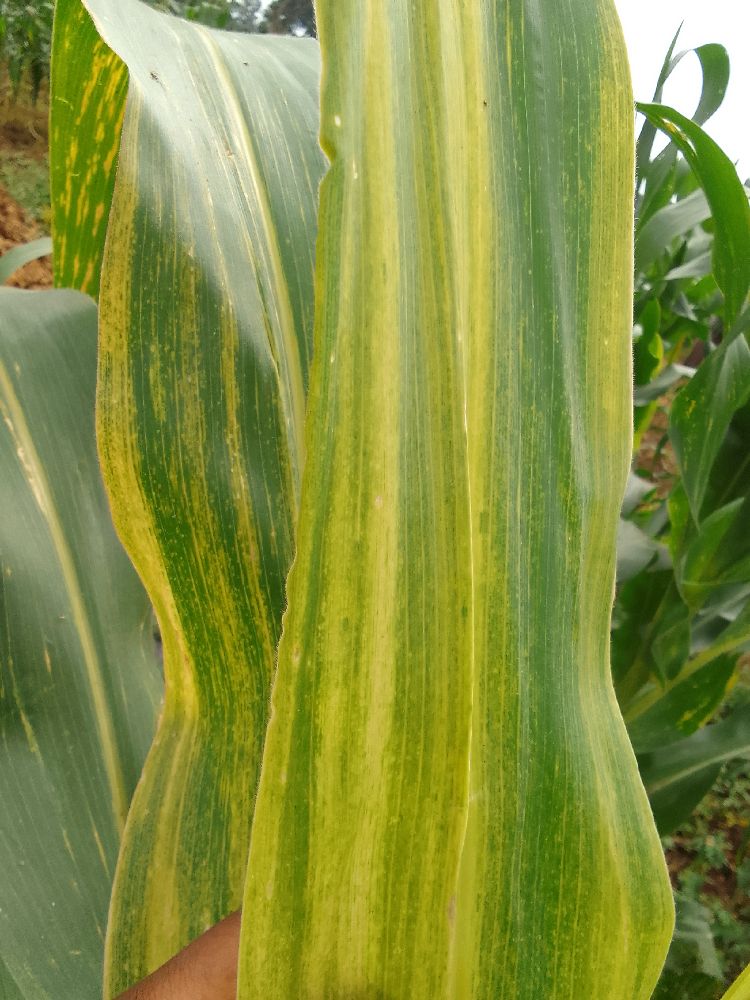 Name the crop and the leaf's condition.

maize, maize lethal necrosis
